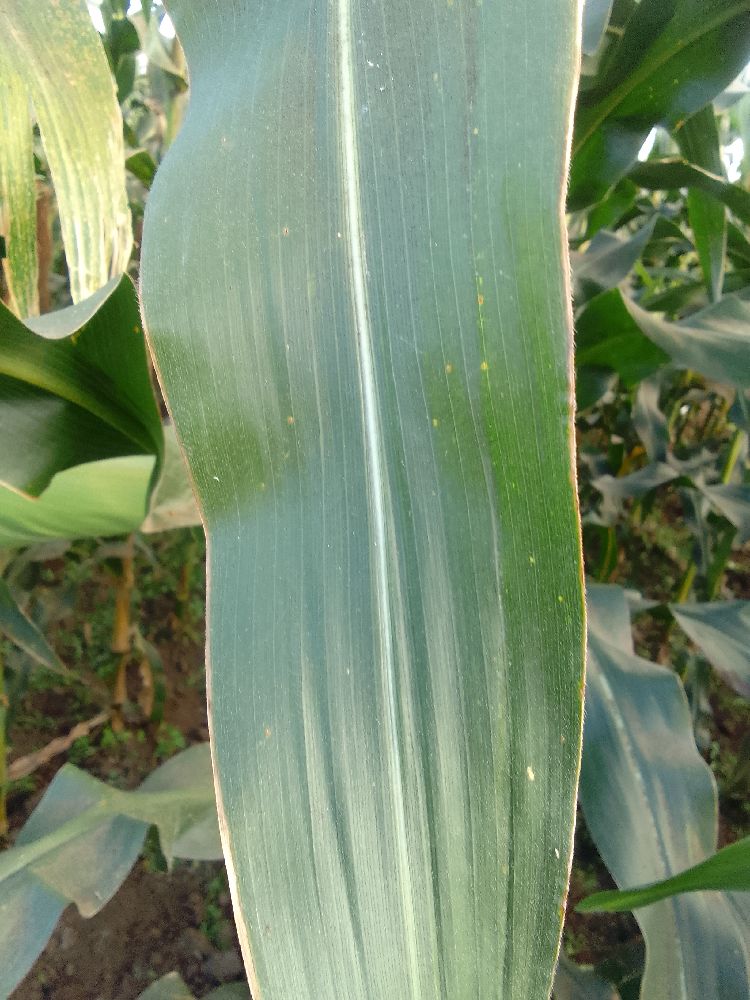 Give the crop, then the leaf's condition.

maize, healthy
